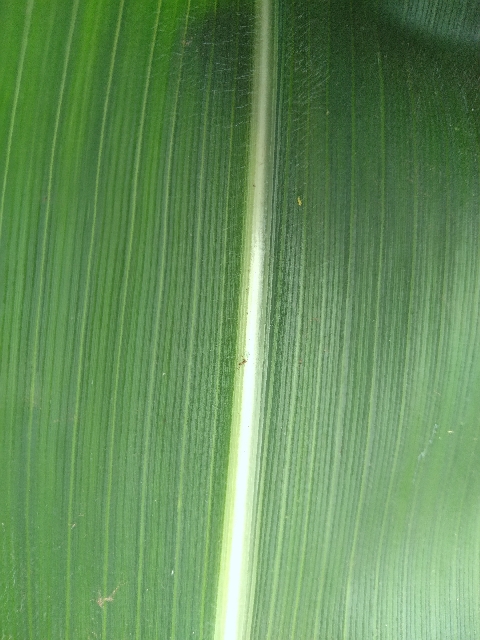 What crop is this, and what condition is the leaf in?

maize, healthy
